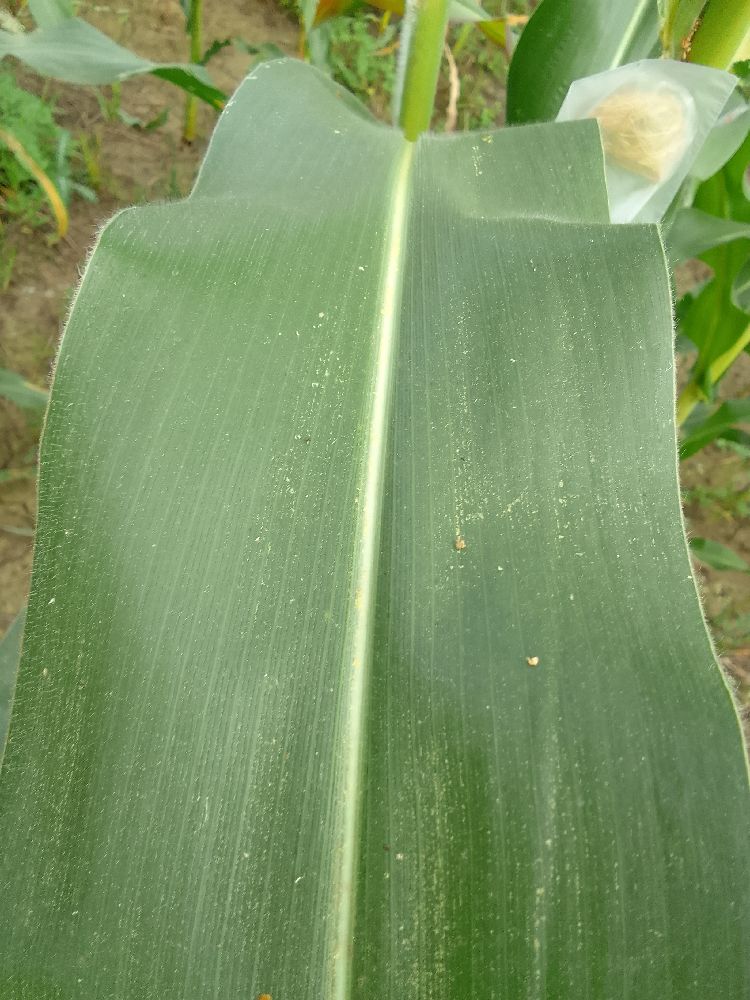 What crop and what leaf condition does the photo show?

maize, healthy
